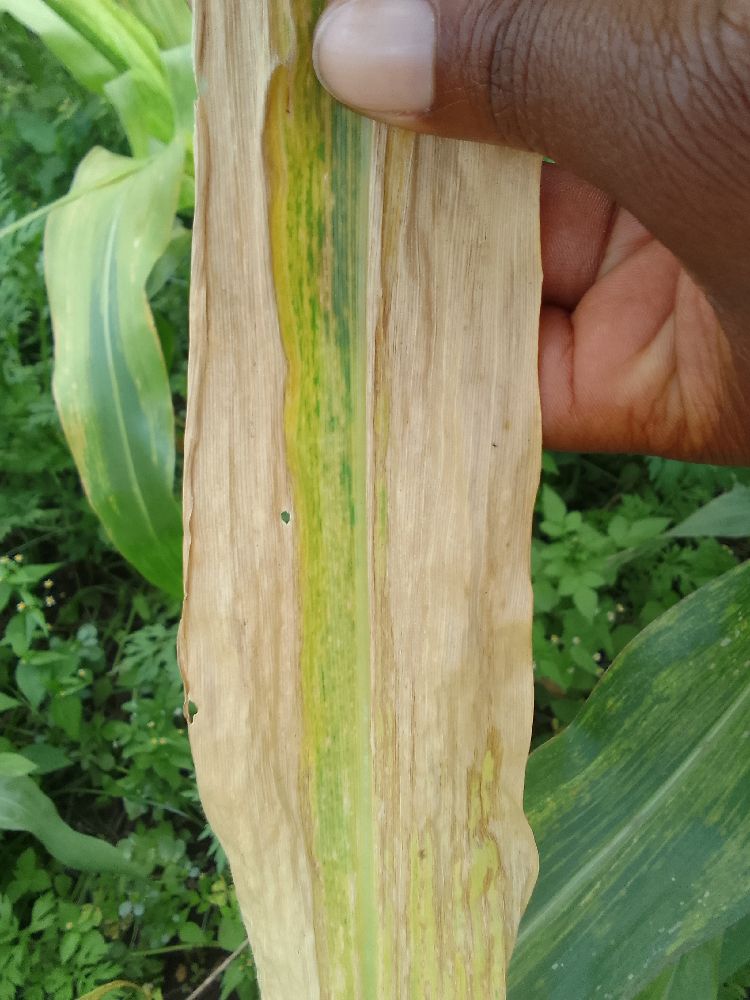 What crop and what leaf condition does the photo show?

maize, maize lethal necrosis
